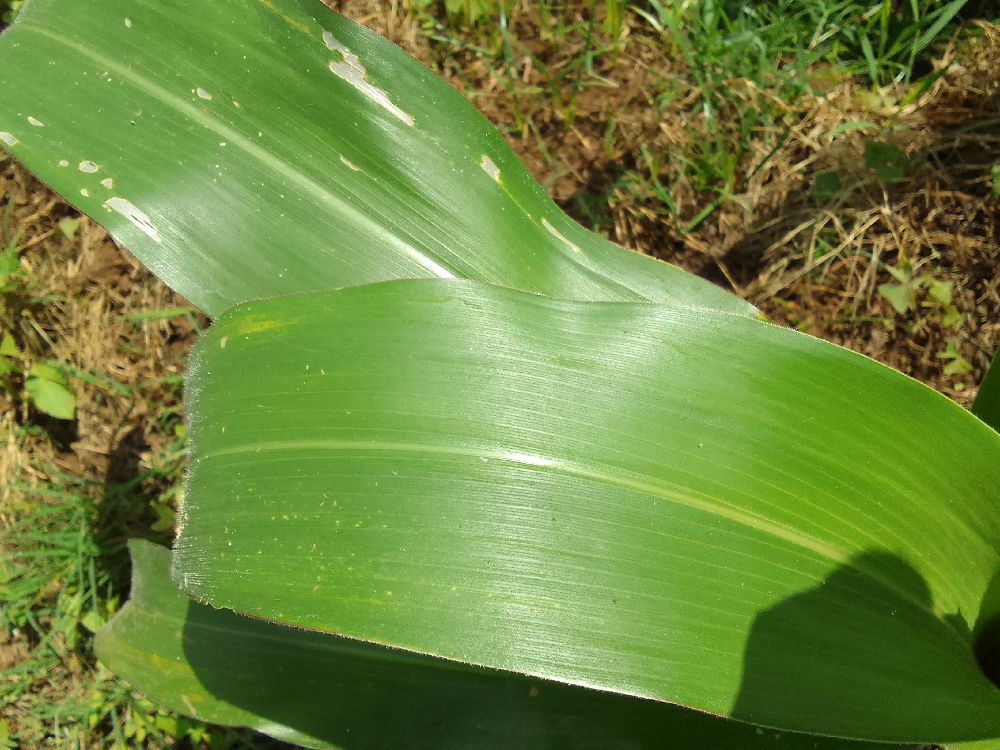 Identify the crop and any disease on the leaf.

maize, healthy
